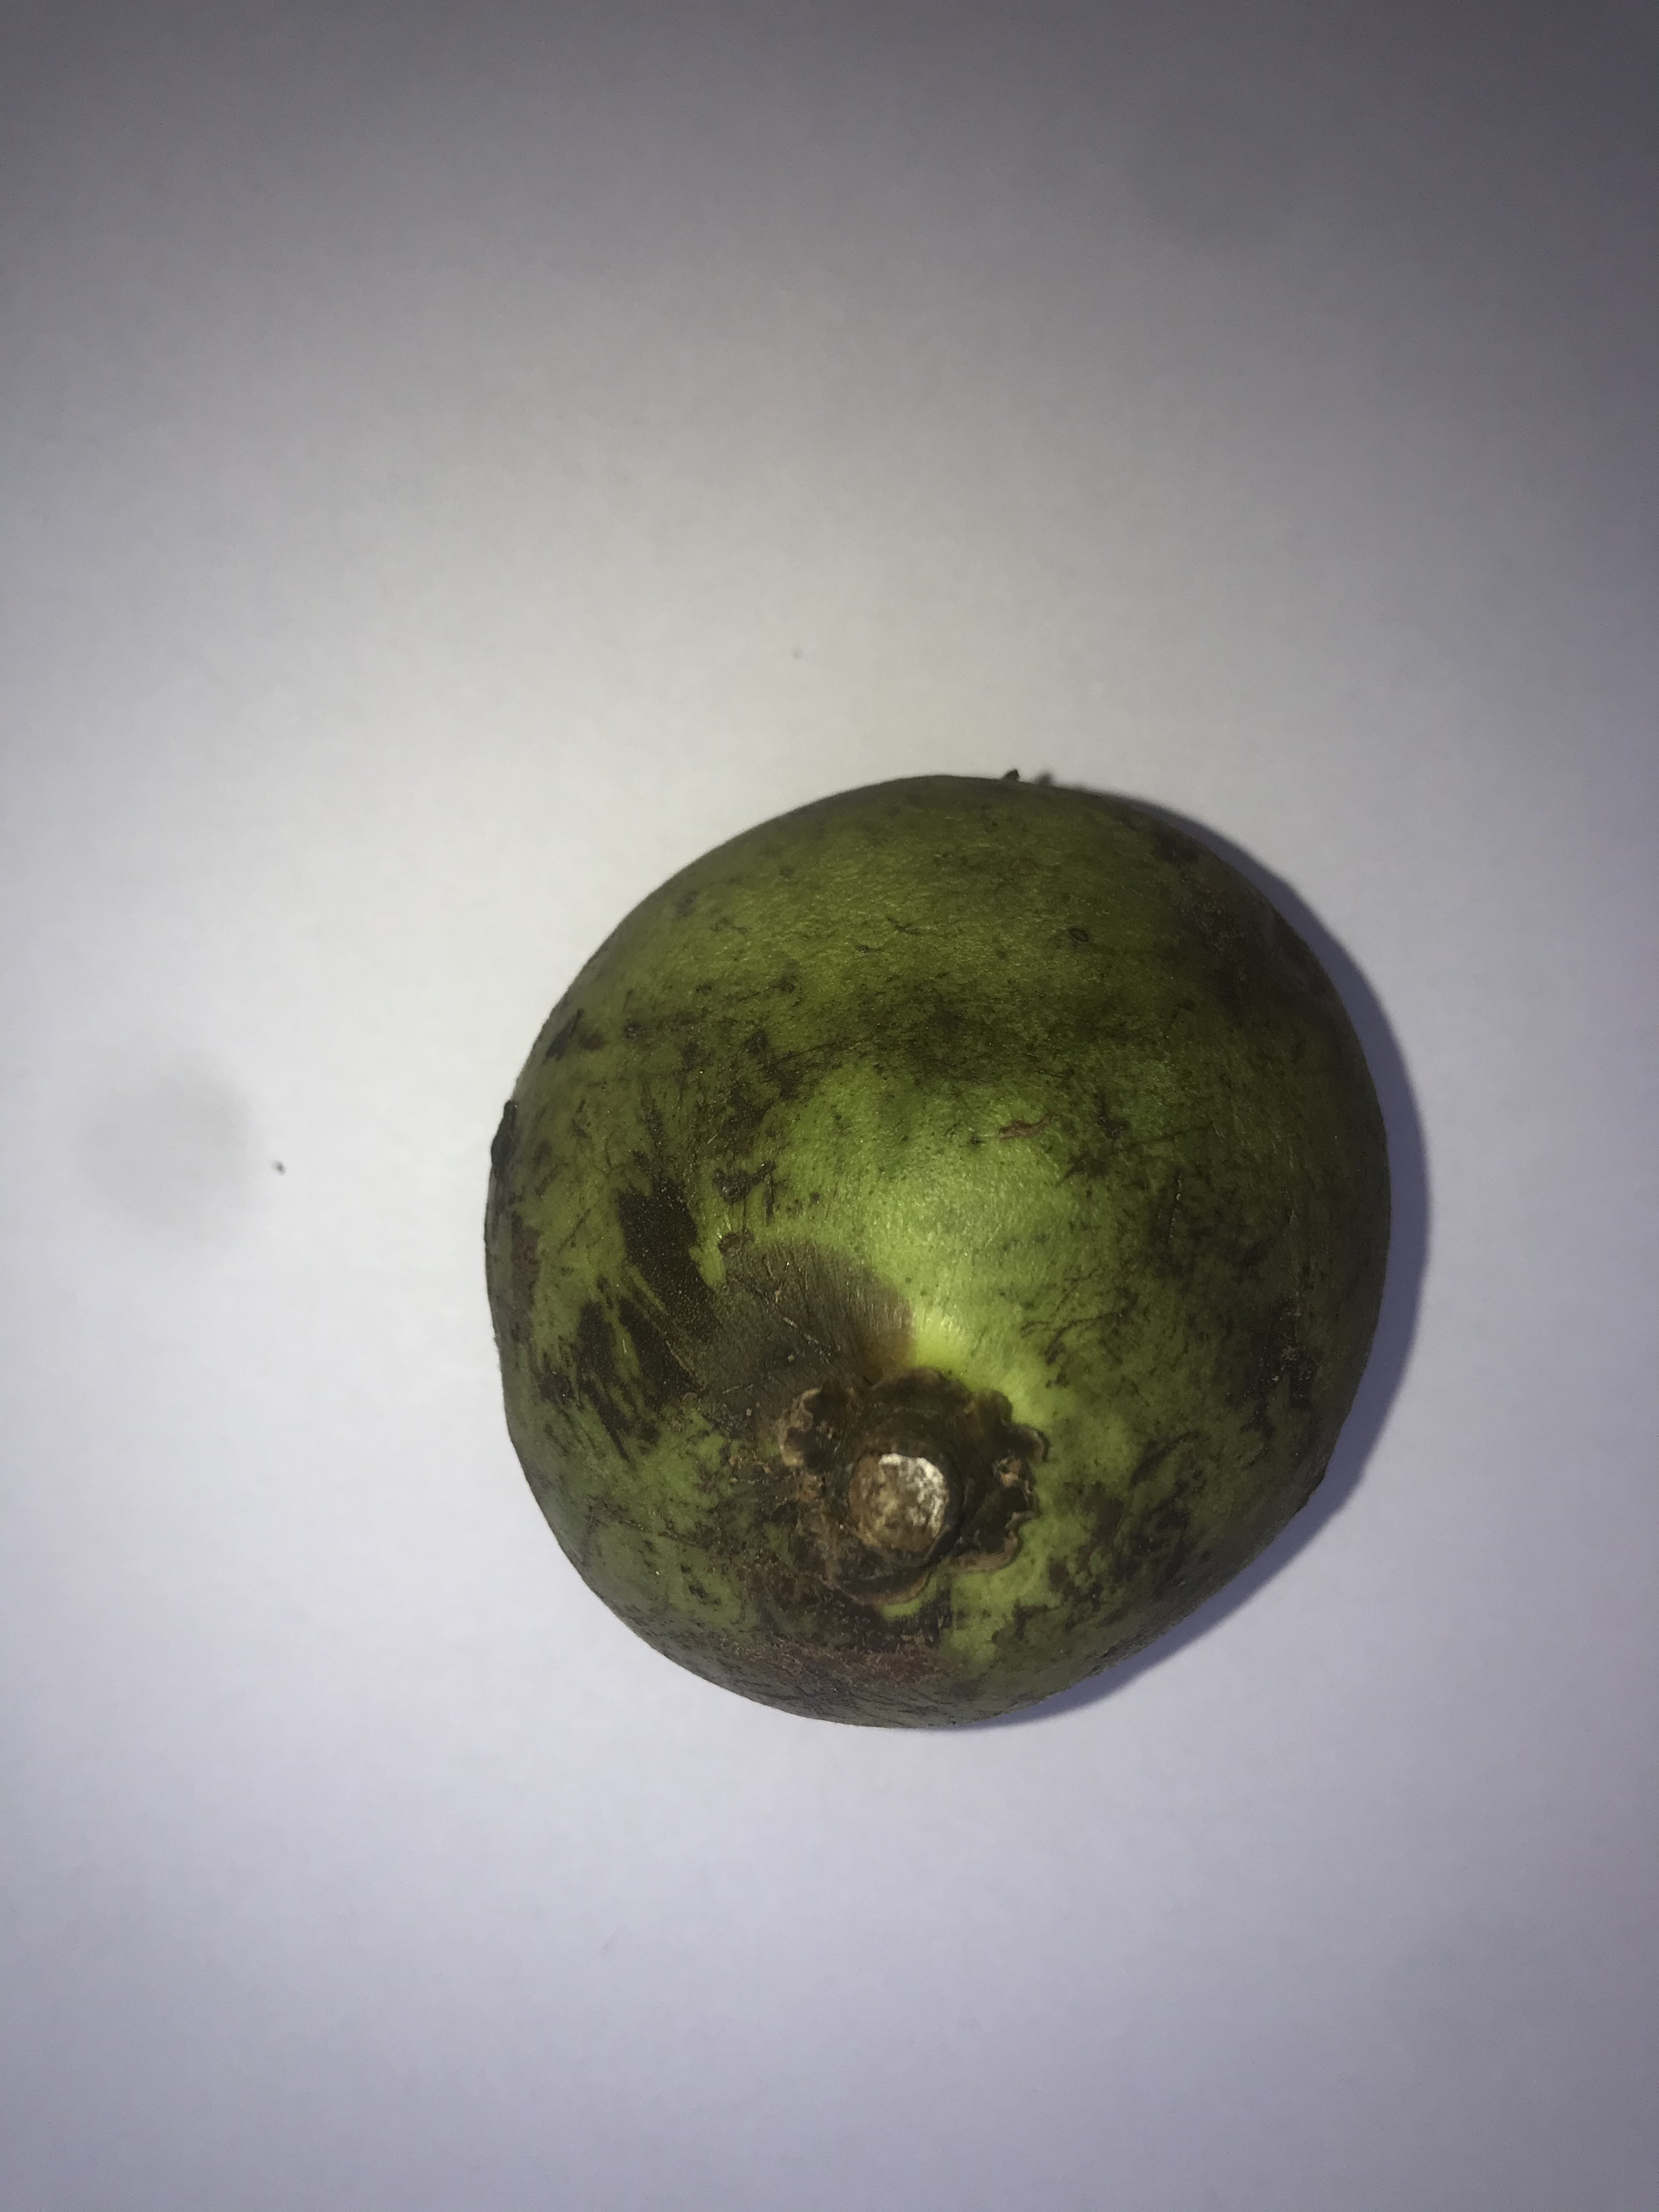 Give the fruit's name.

pequi
